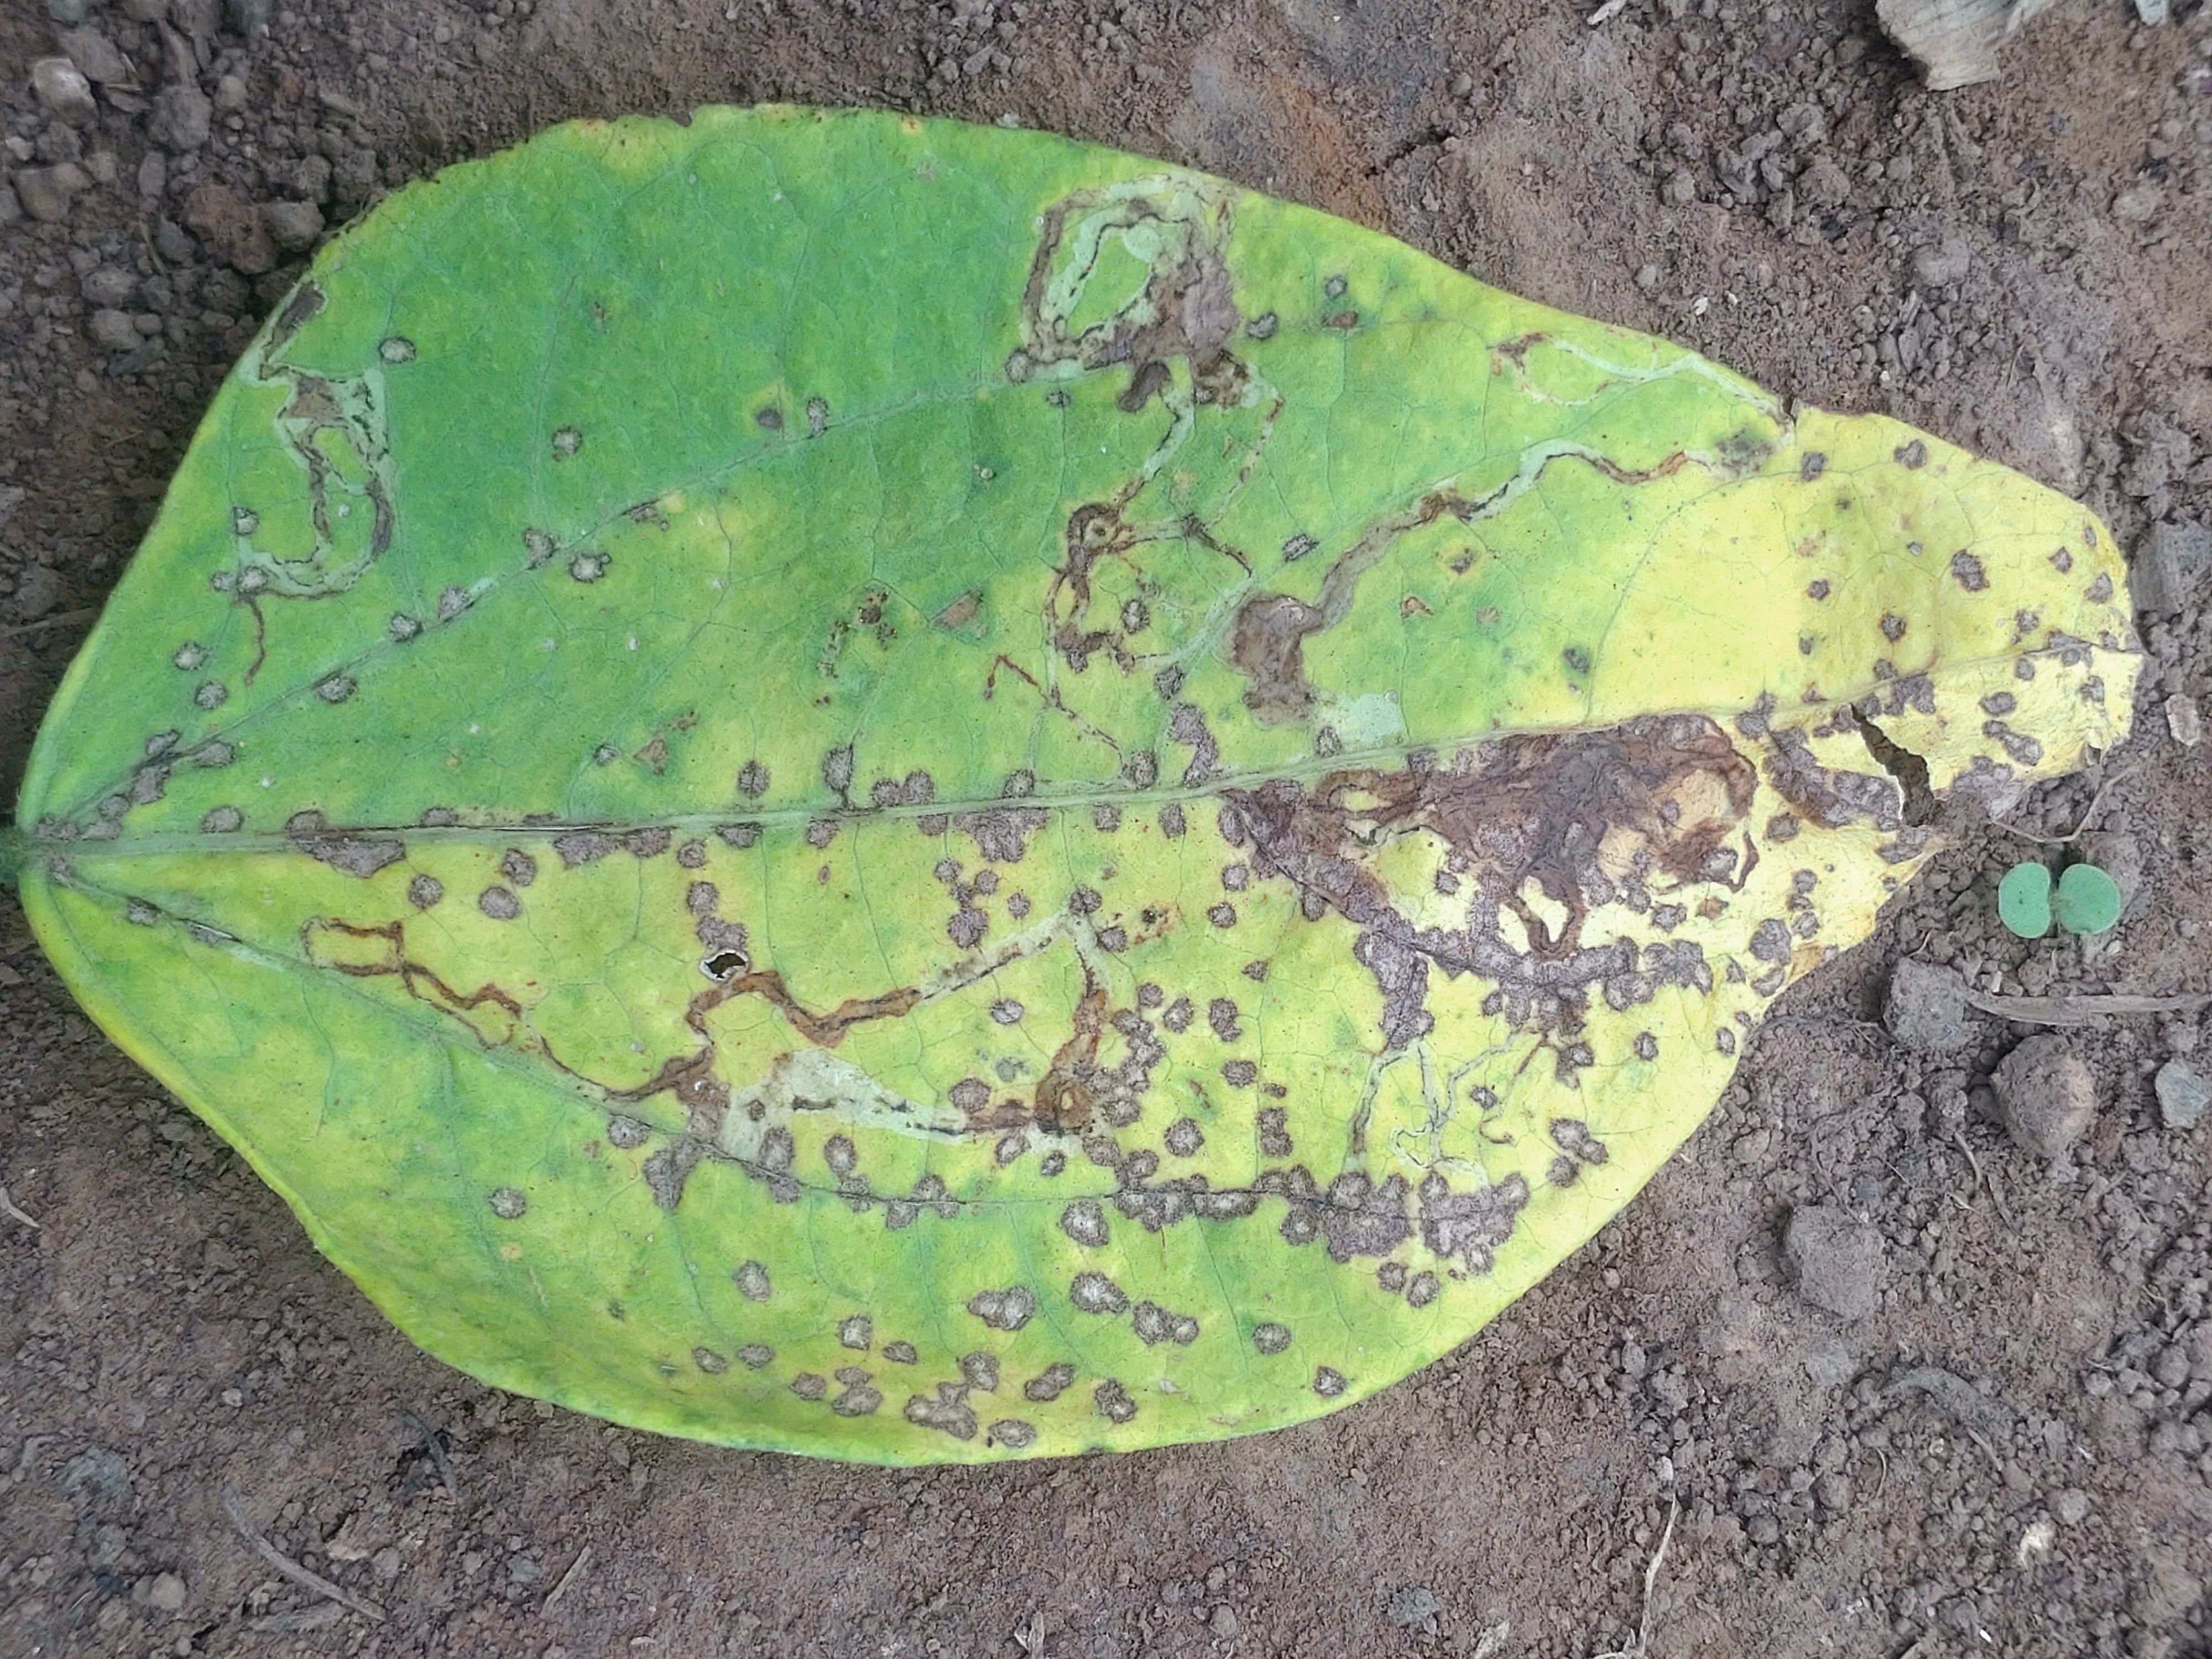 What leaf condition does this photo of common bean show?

anthracnose
